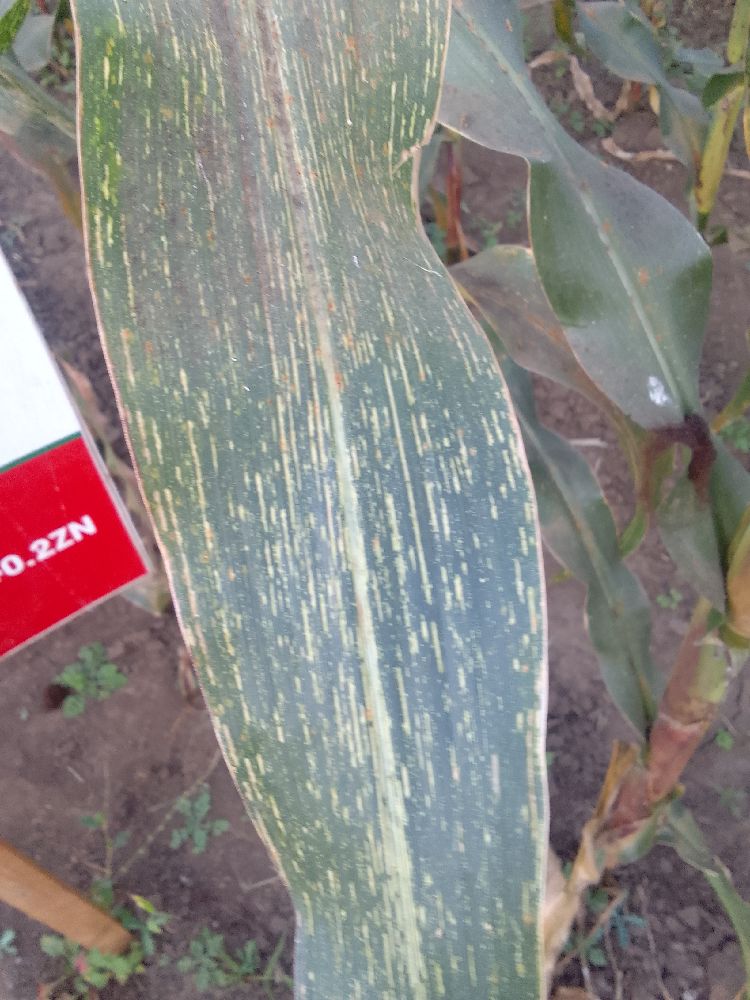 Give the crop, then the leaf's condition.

maize, maize streak virus
